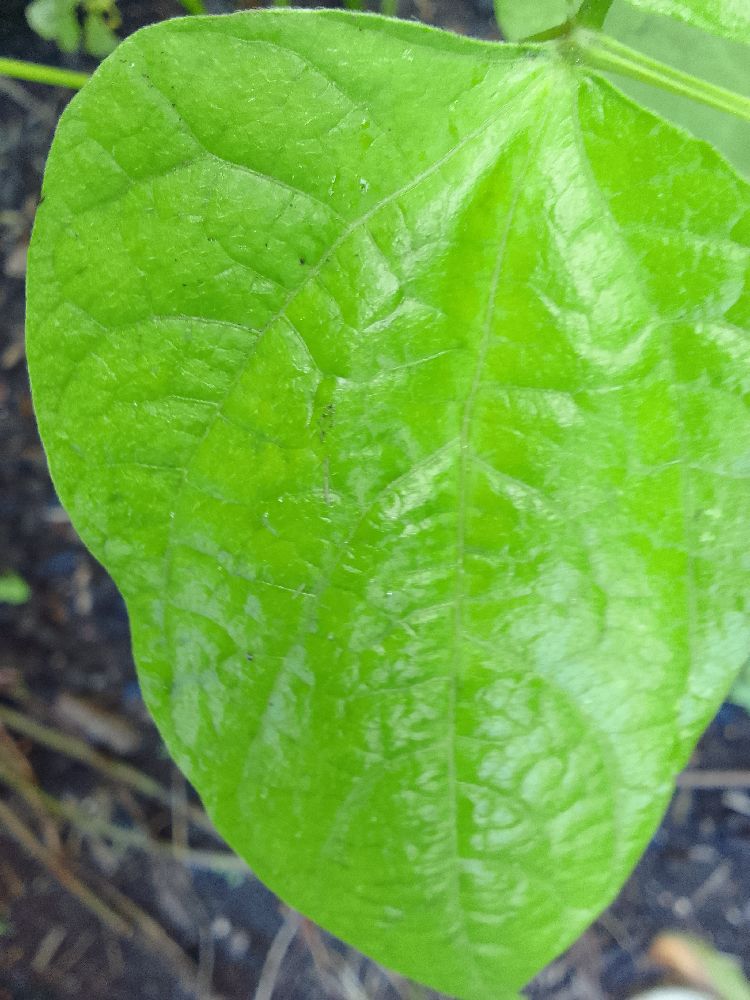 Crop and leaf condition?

common bean, healthy
